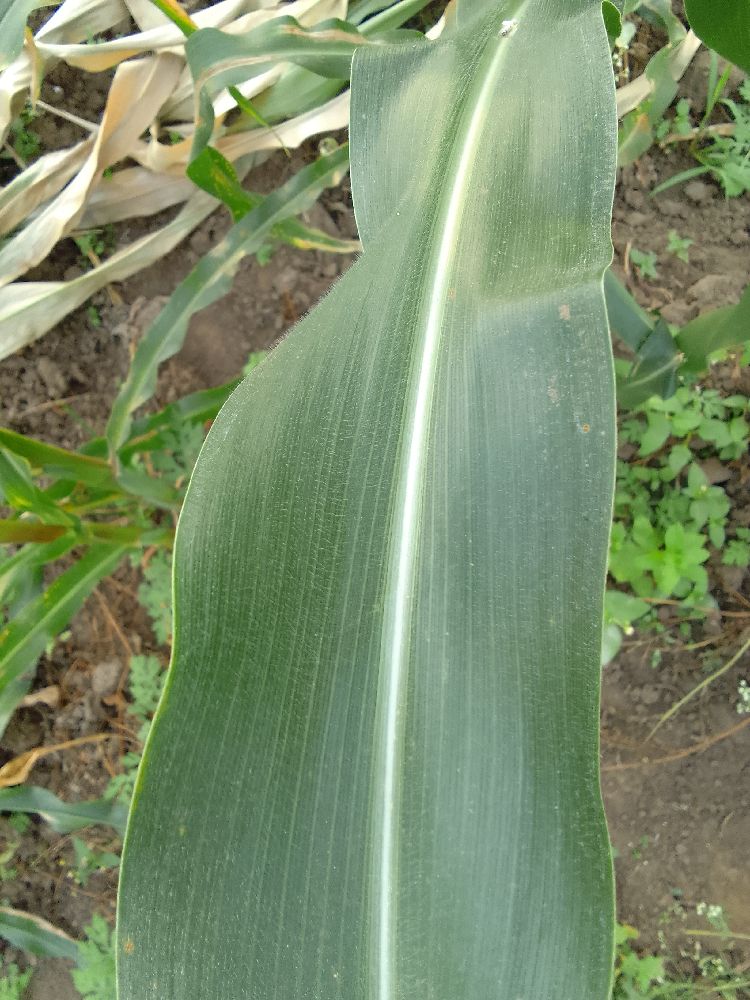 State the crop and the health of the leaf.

maize, healthy
